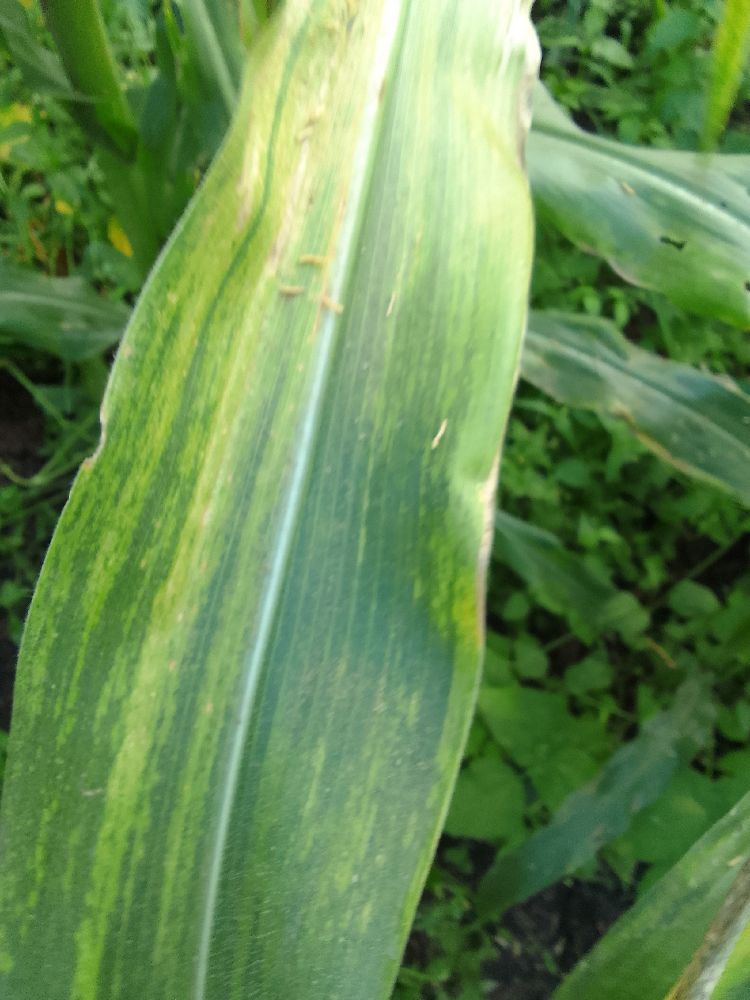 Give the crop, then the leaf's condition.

maize, maize lethal necrosis
